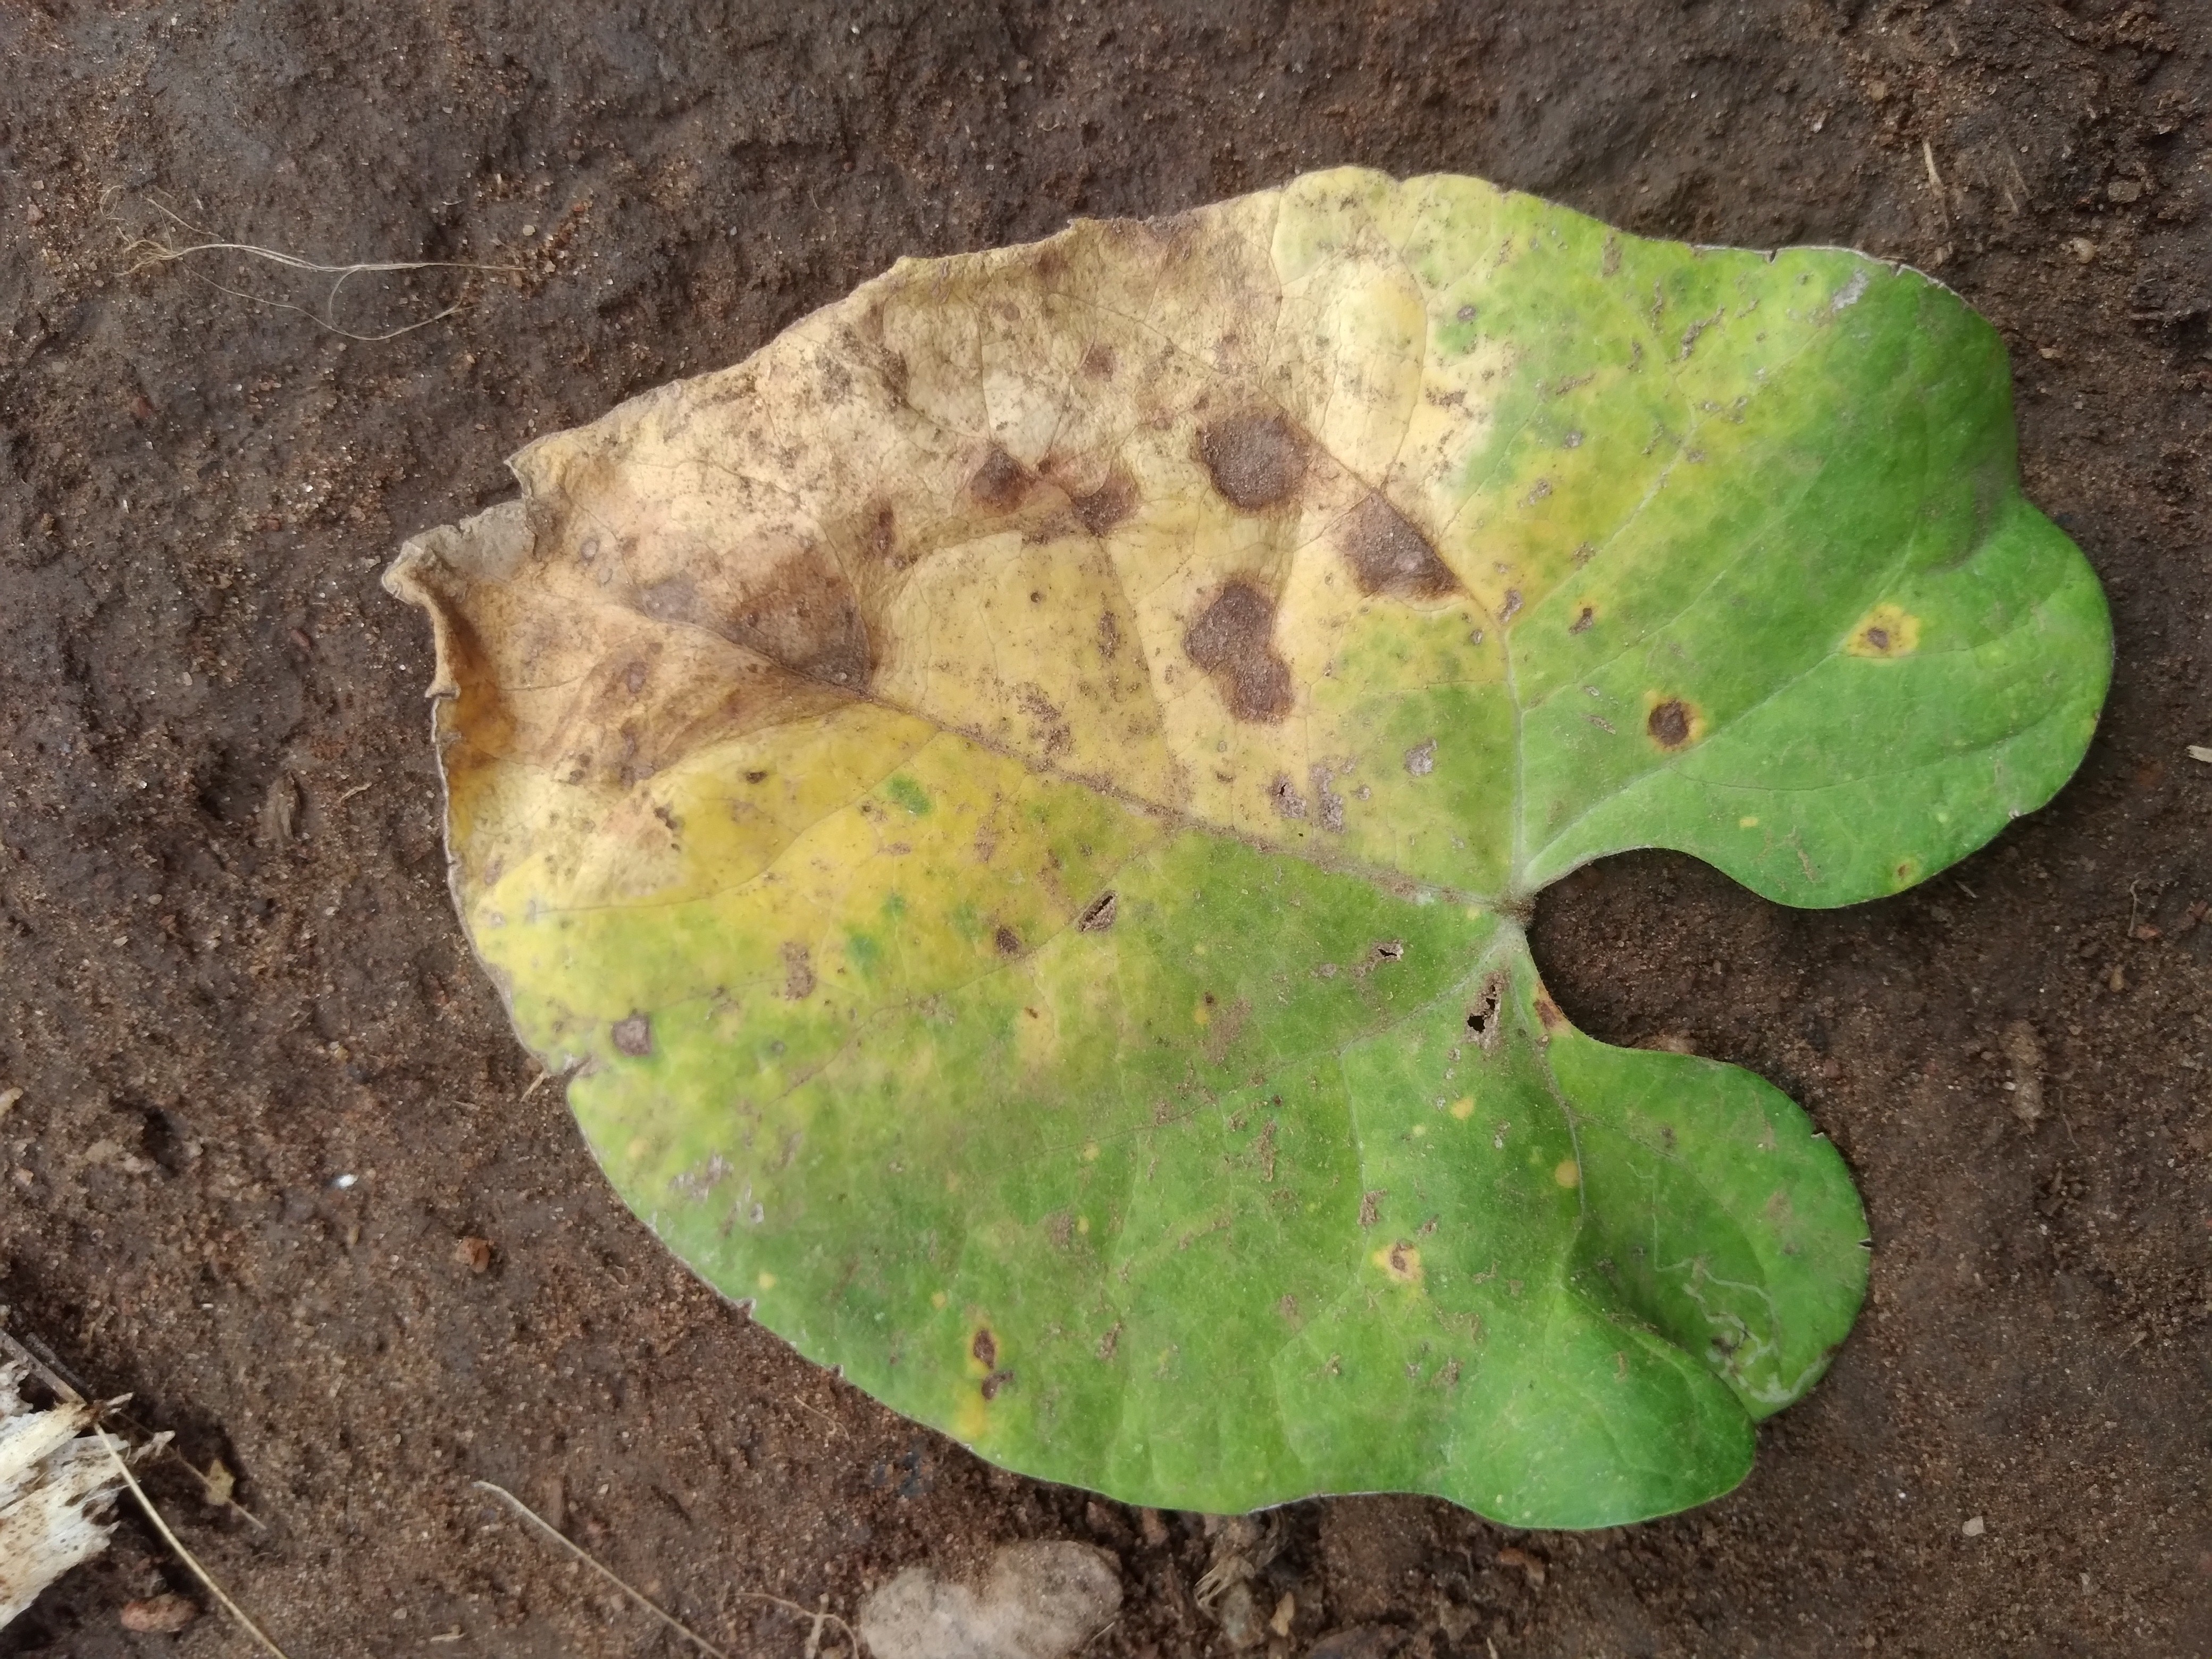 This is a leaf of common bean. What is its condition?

rust
